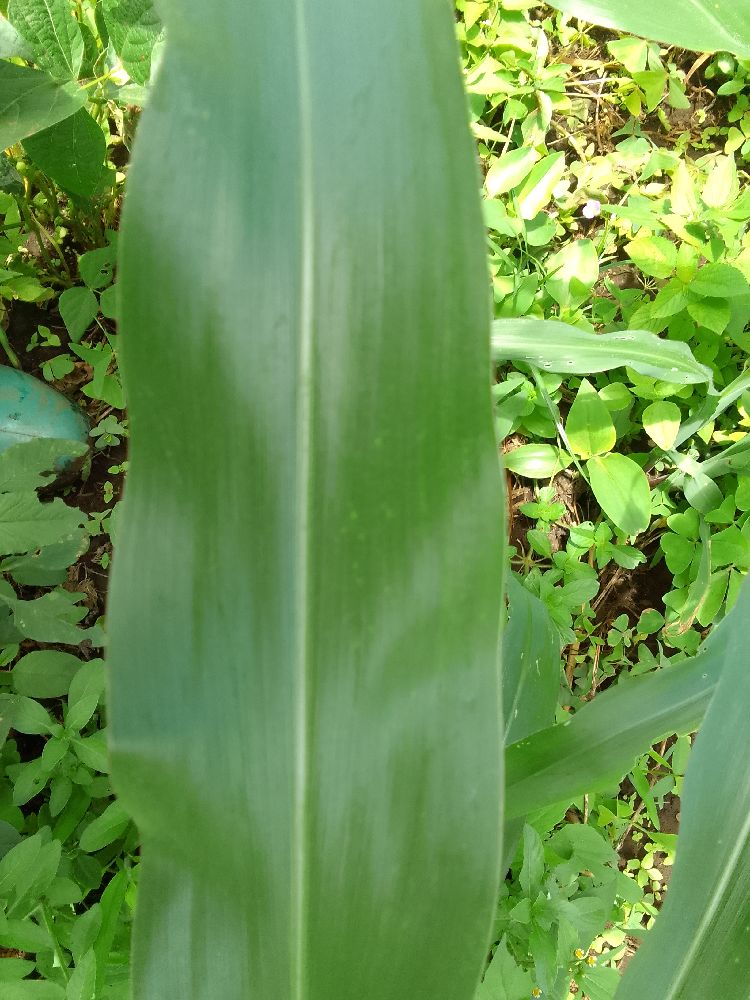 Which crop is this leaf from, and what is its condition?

maize, healthy
